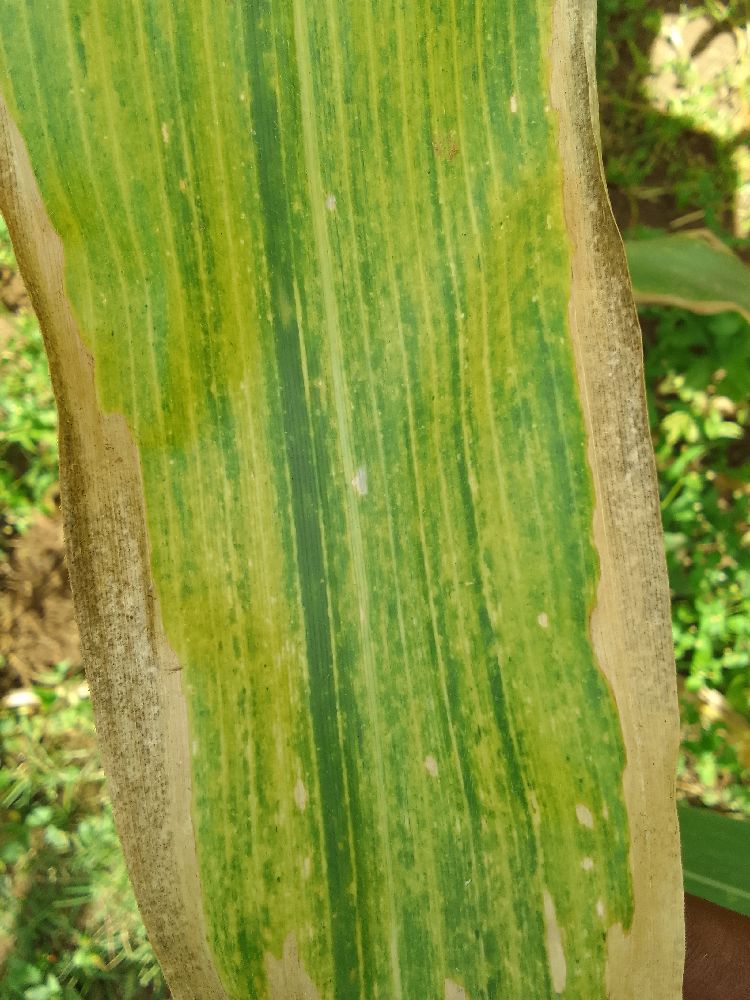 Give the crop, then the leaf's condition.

maize, maize lethal necrosis
